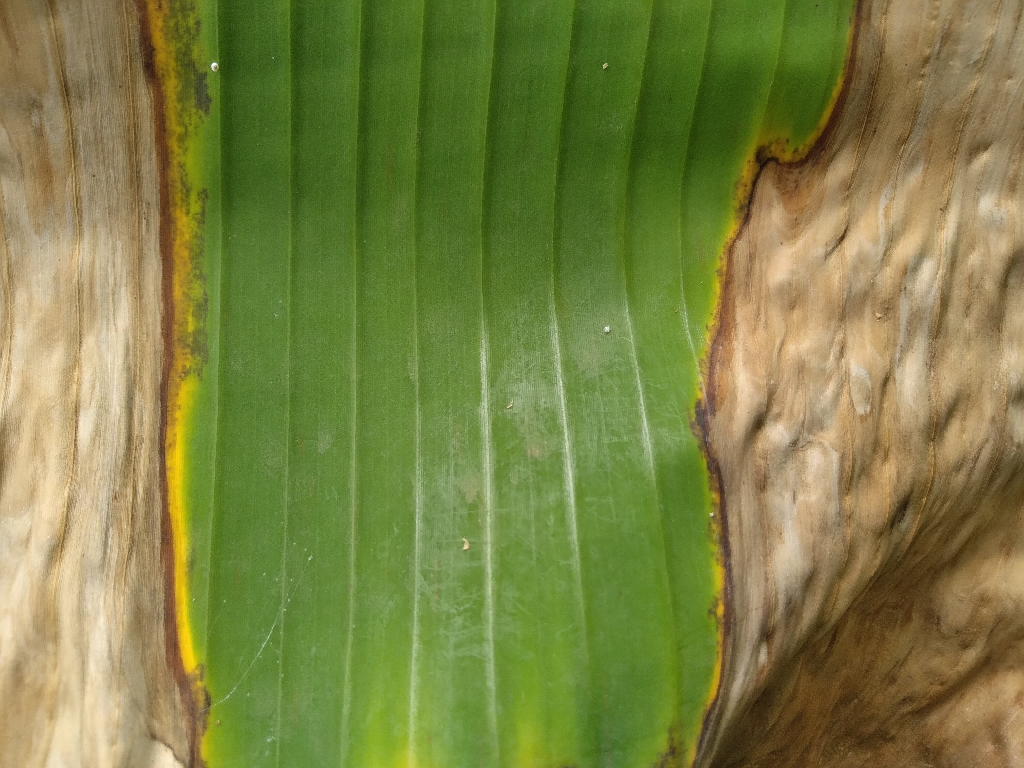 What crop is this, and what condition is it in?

banana, black sigatoka
